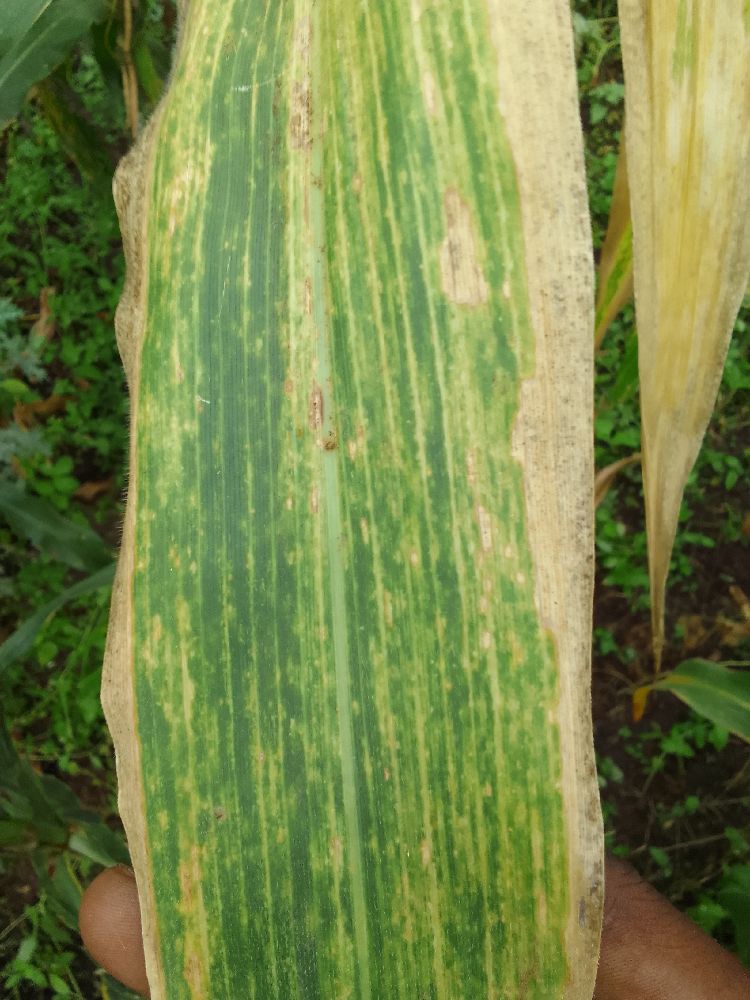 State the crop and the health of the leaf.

maize, maize lethal necrosis
